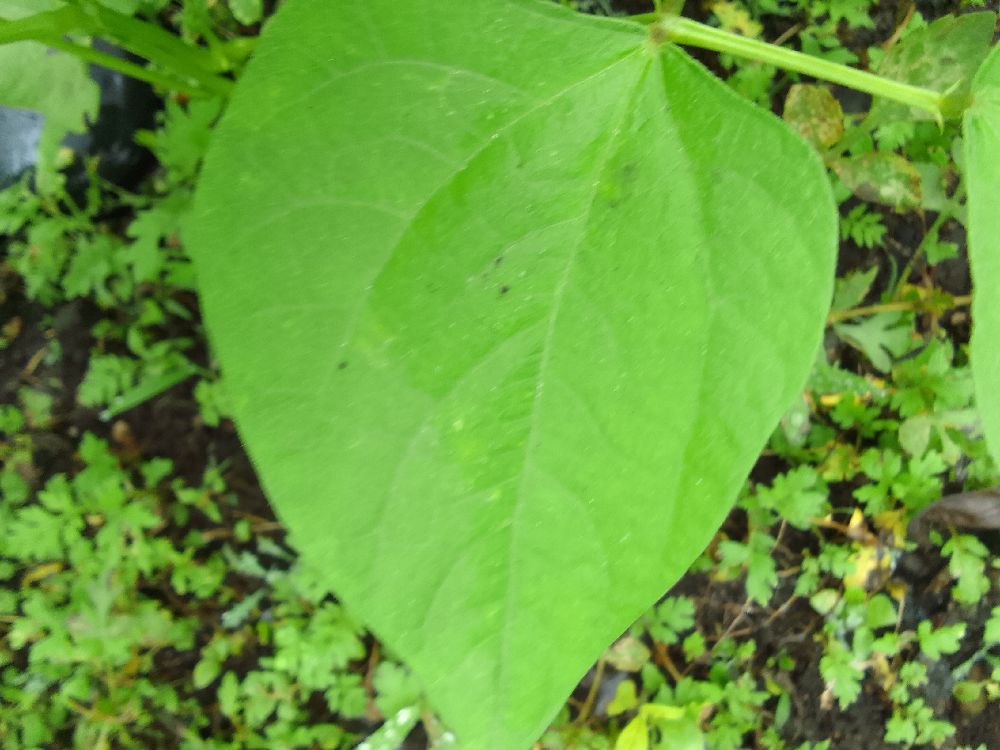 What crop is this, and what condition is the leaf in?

common bean, healthy
